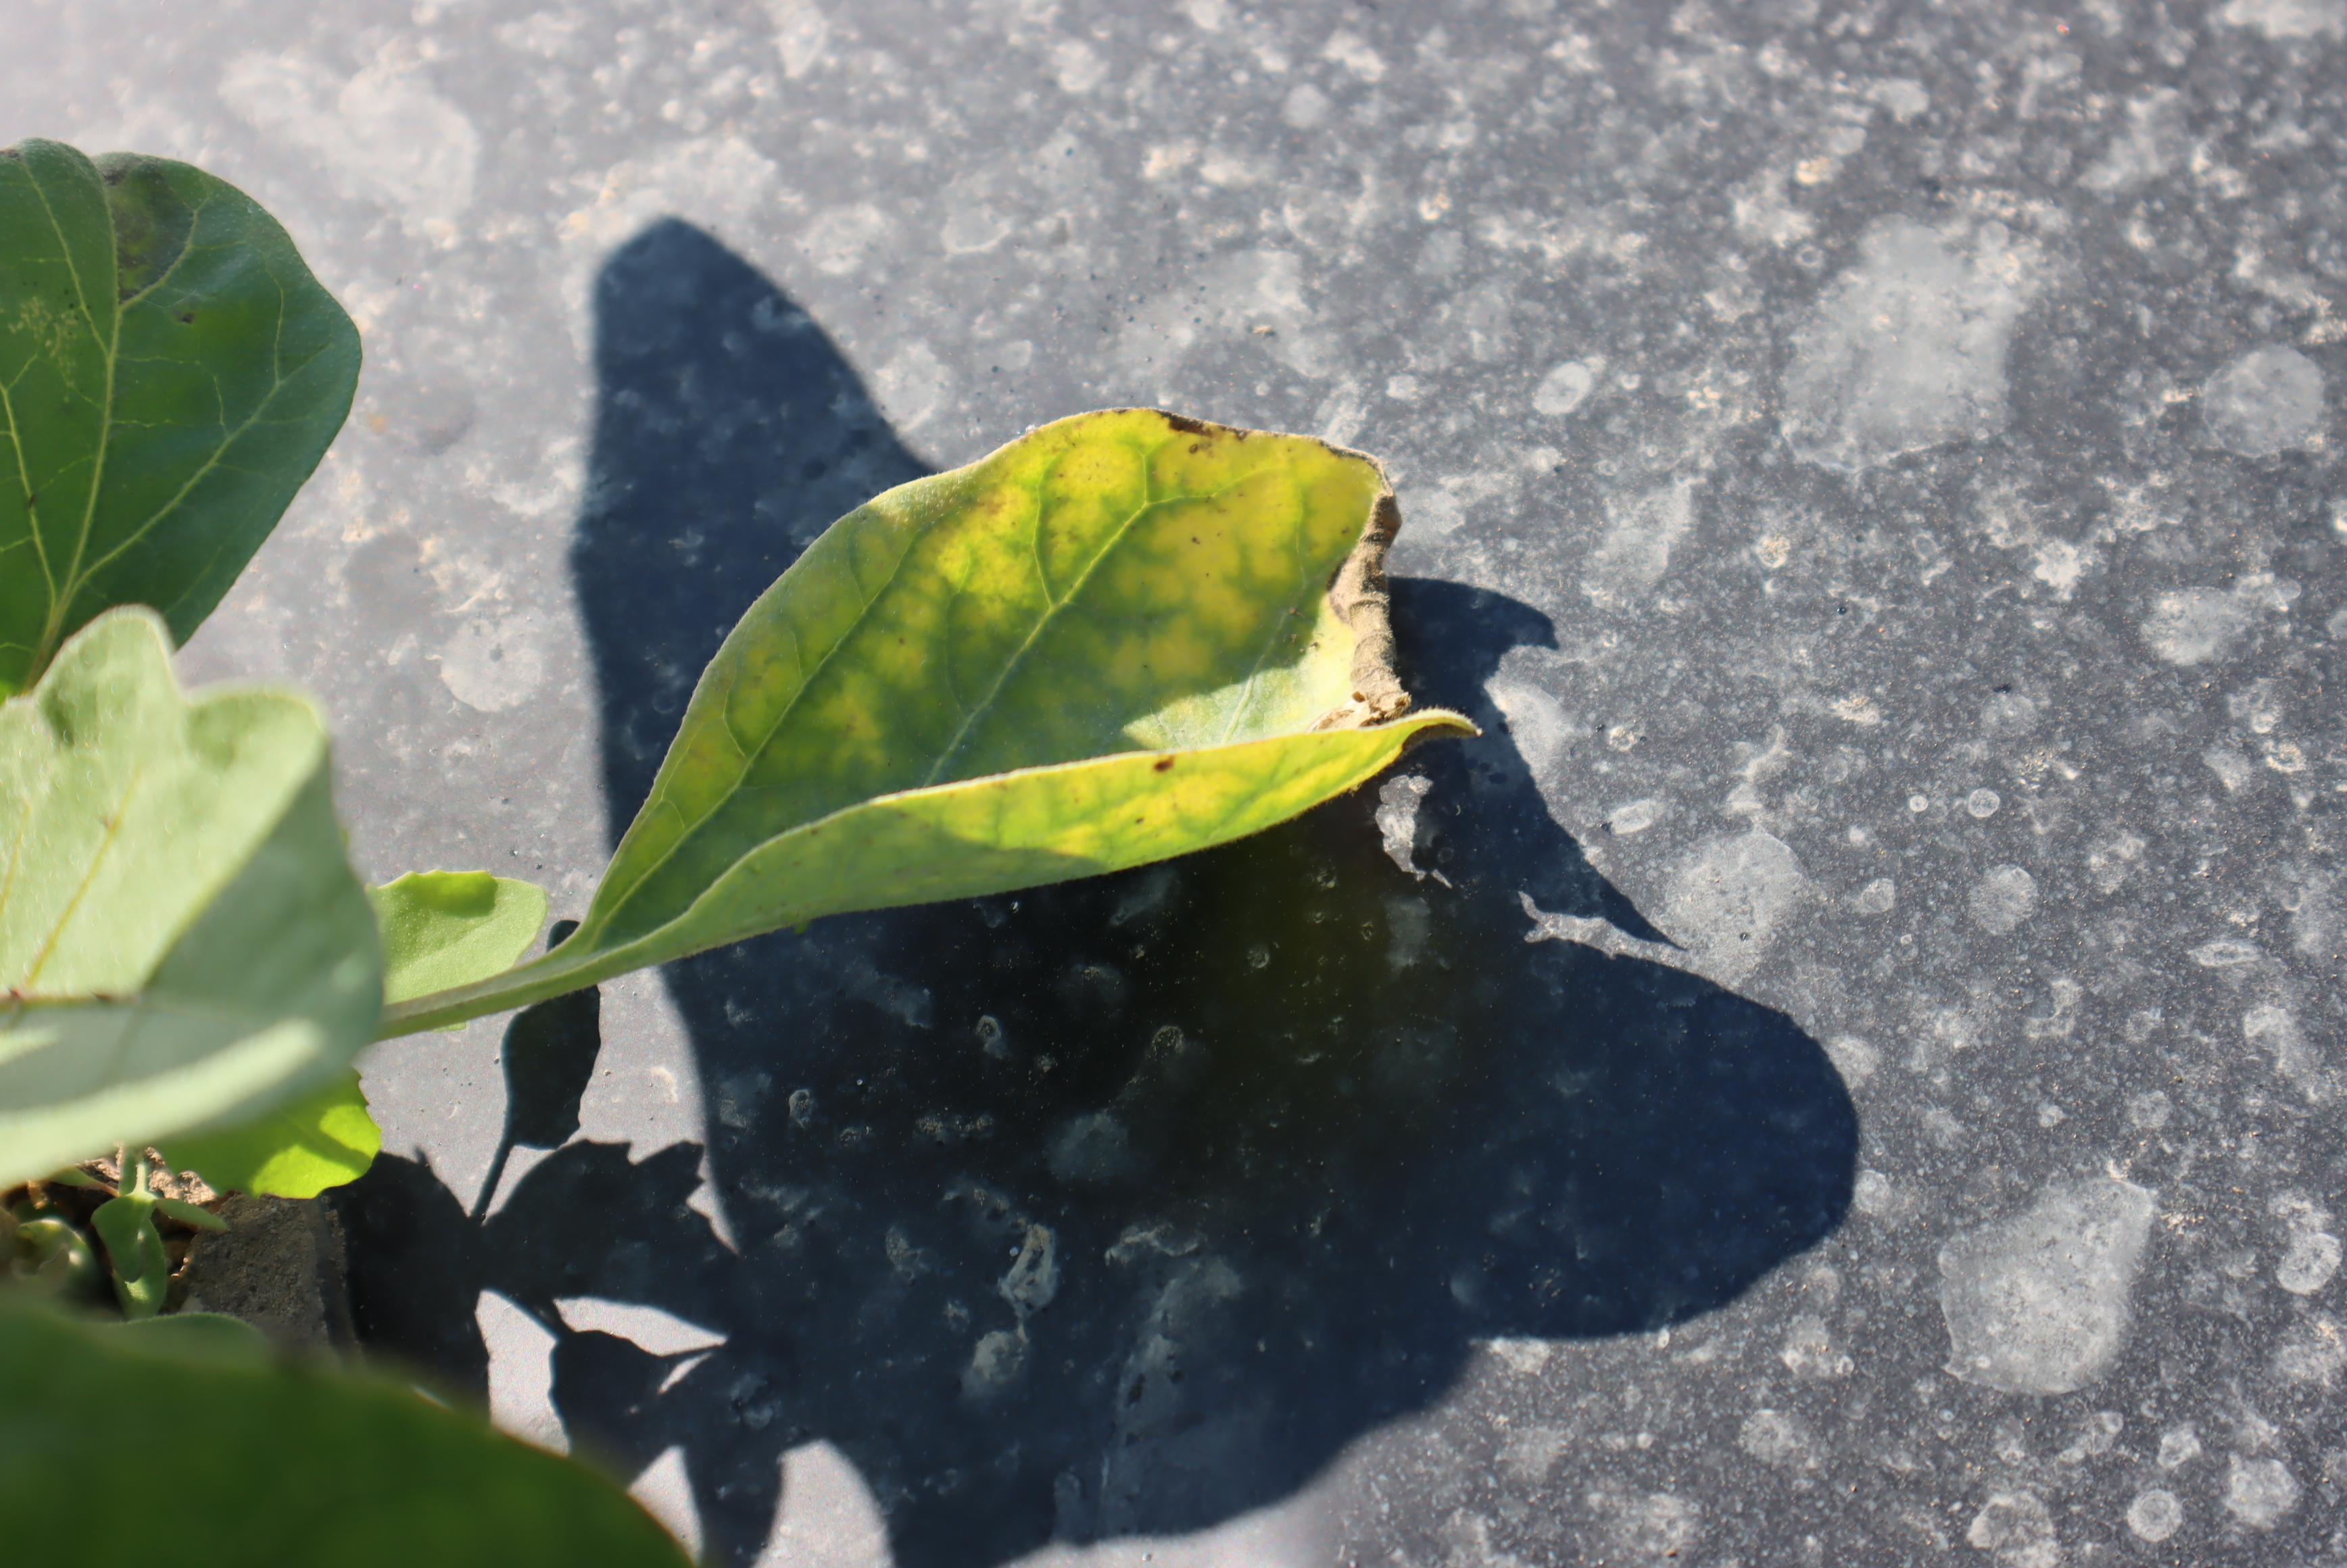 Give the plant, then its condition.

aubergine, excess water
